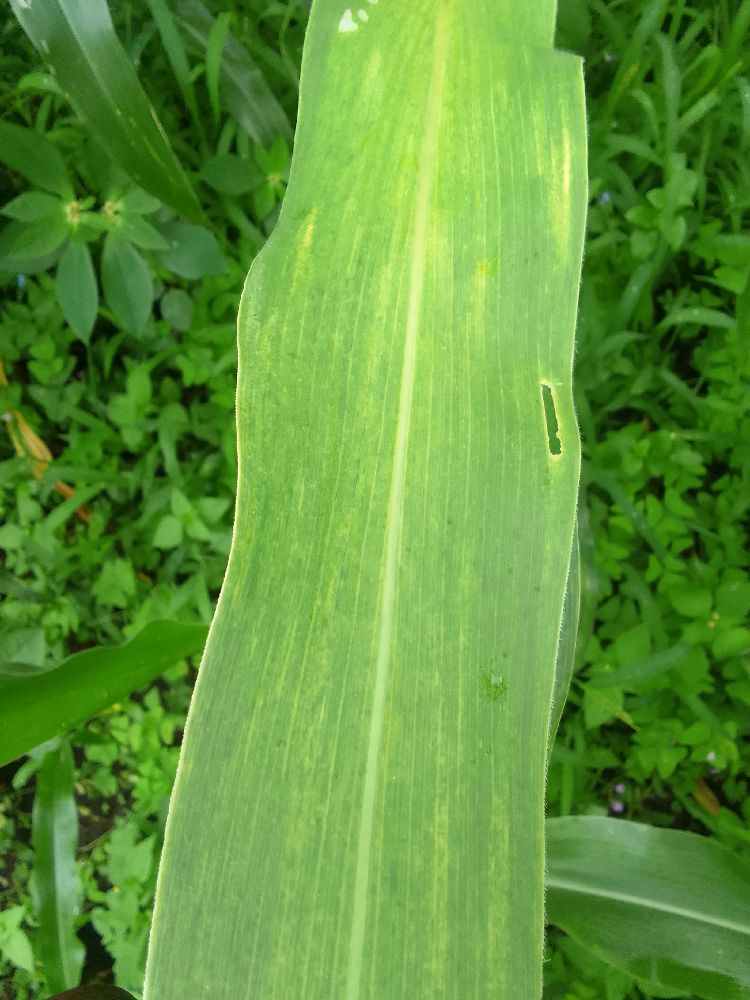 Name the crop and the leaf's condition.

maize, maize lethal necrosis
